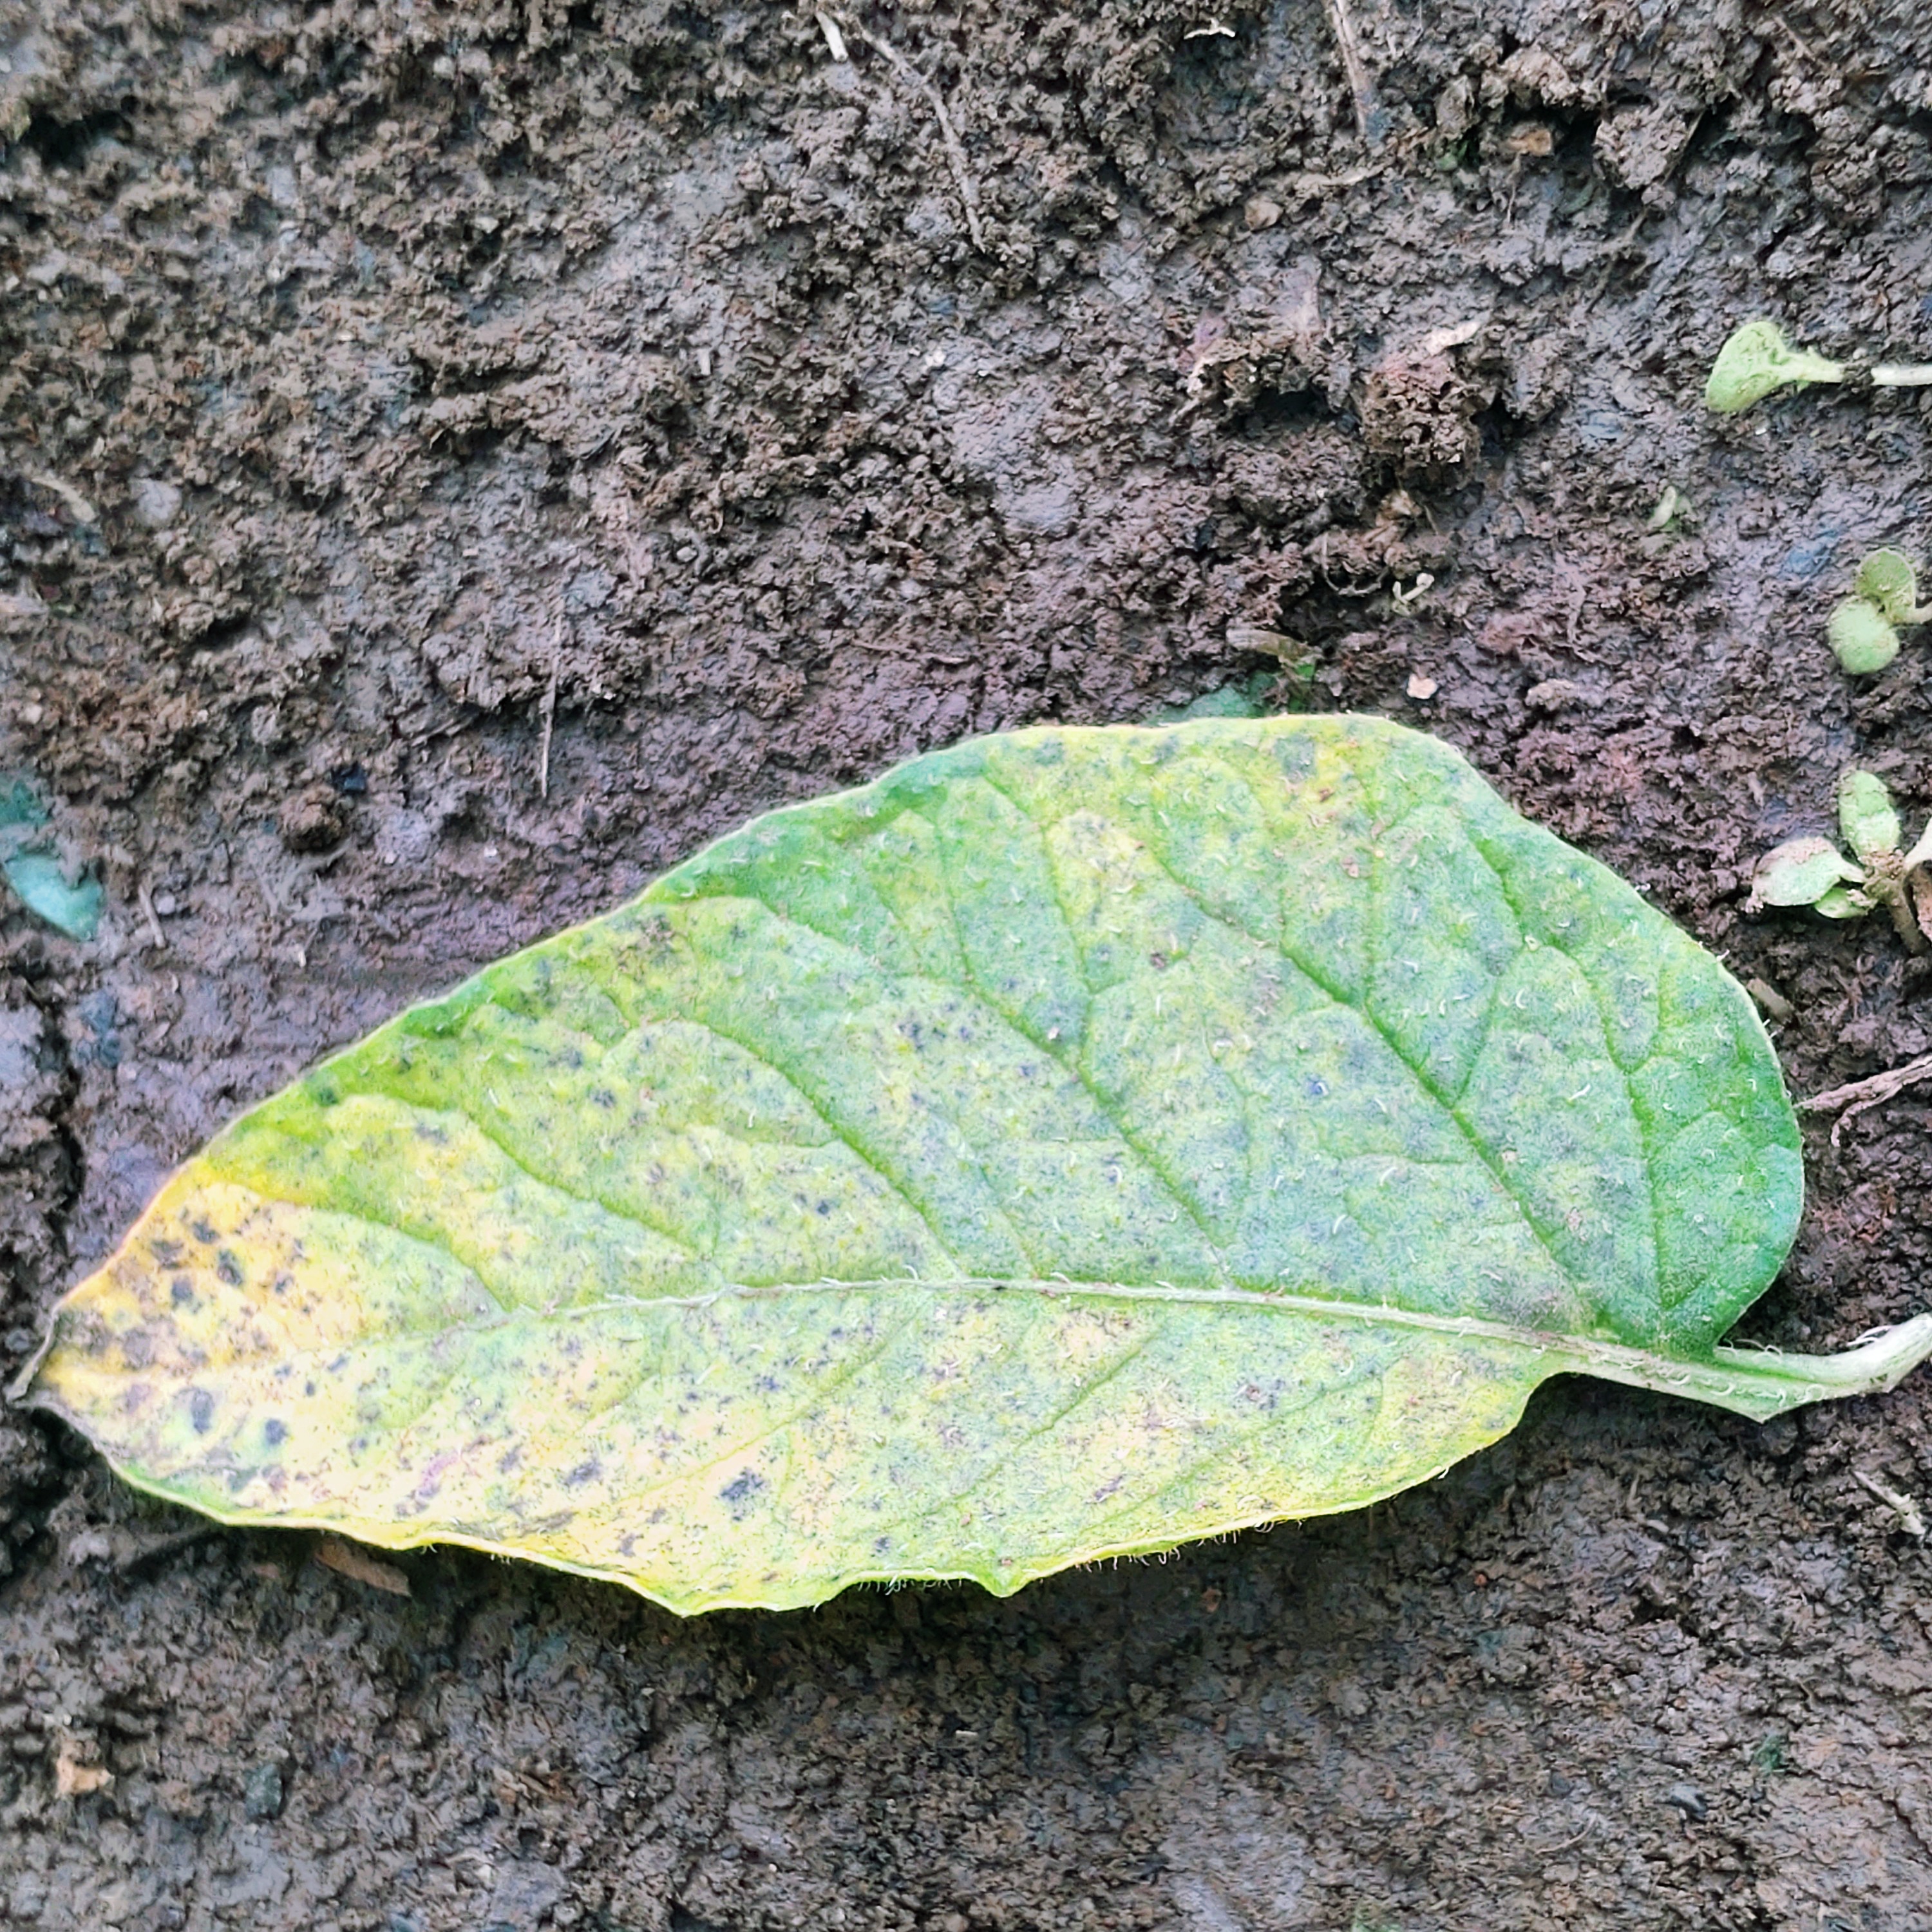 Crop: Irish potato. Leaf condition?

late blight
